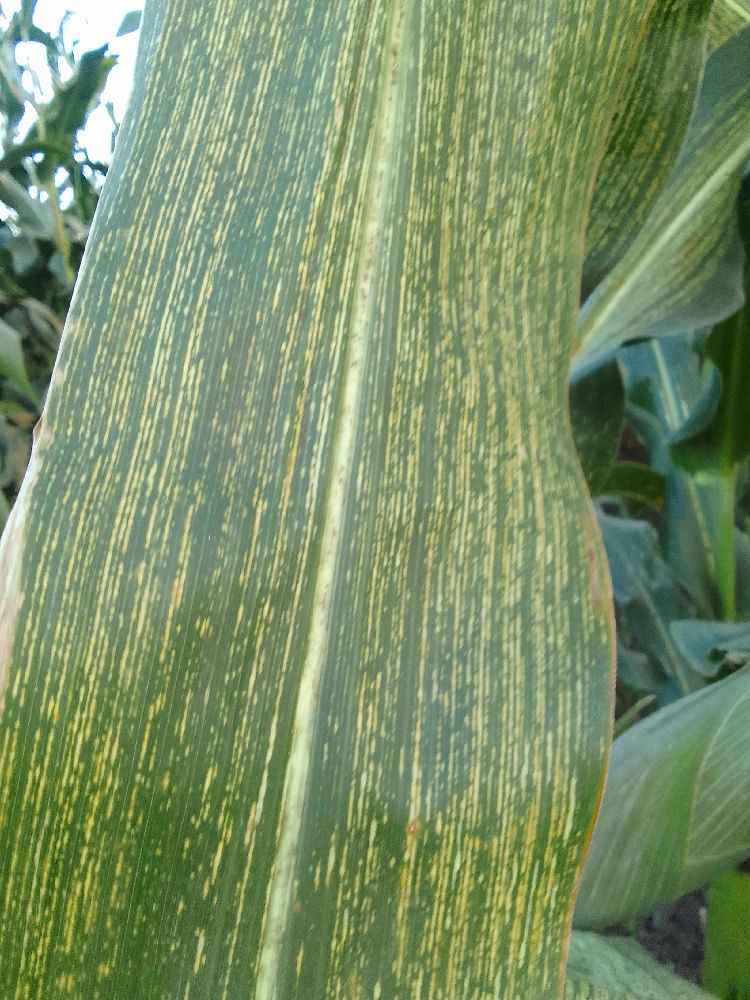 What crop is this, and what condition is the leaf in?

maize, maize streak virus
